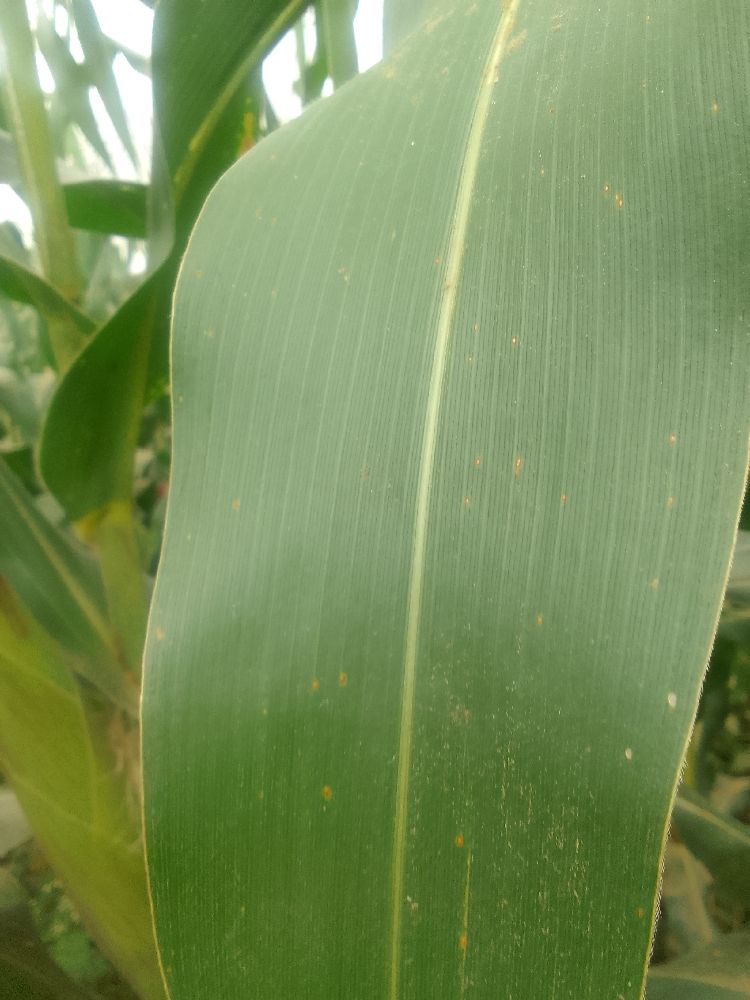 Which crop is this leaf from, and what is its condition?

maize, maize streak virus
